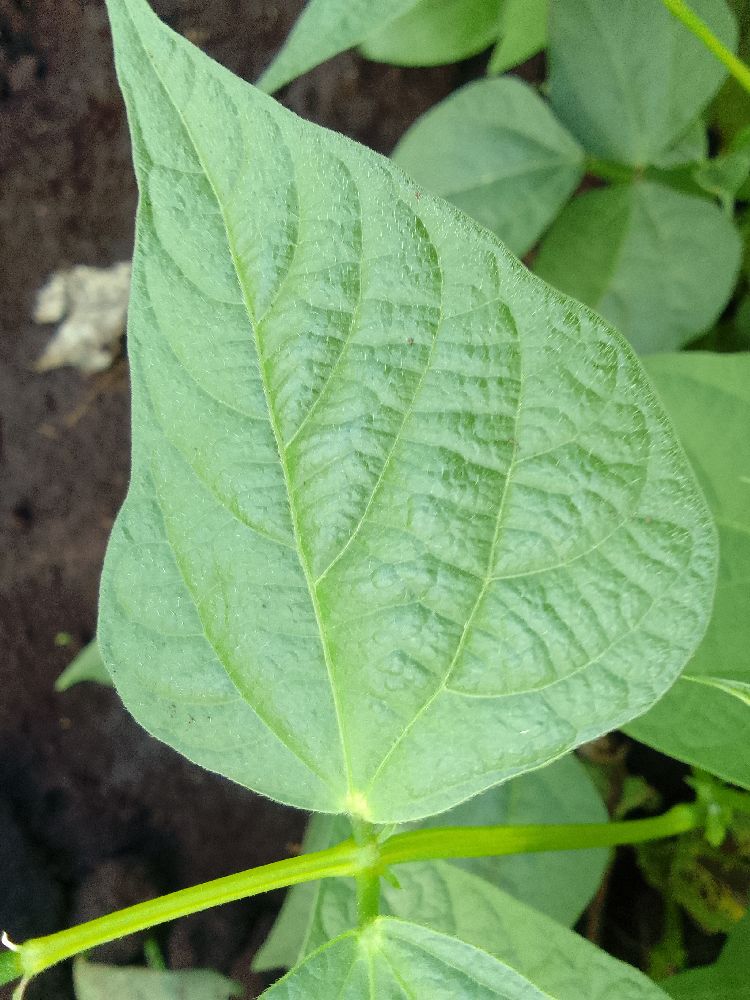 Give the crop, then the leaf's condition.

common bean, healthy
